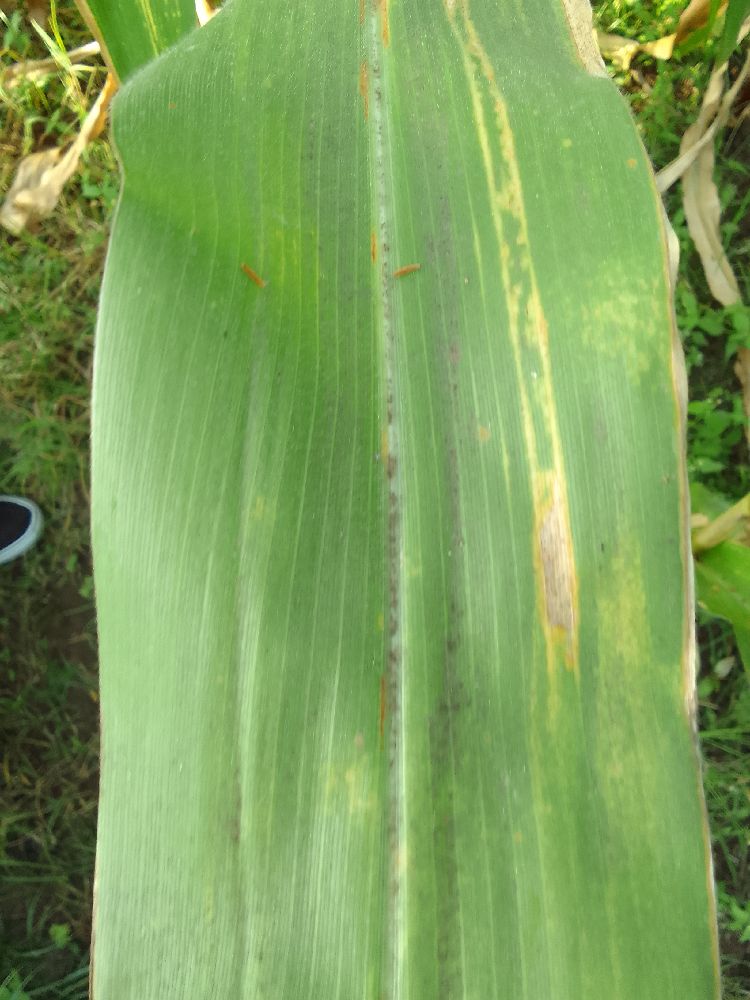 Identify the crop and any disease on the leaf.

maize, maize lethal necrosis
